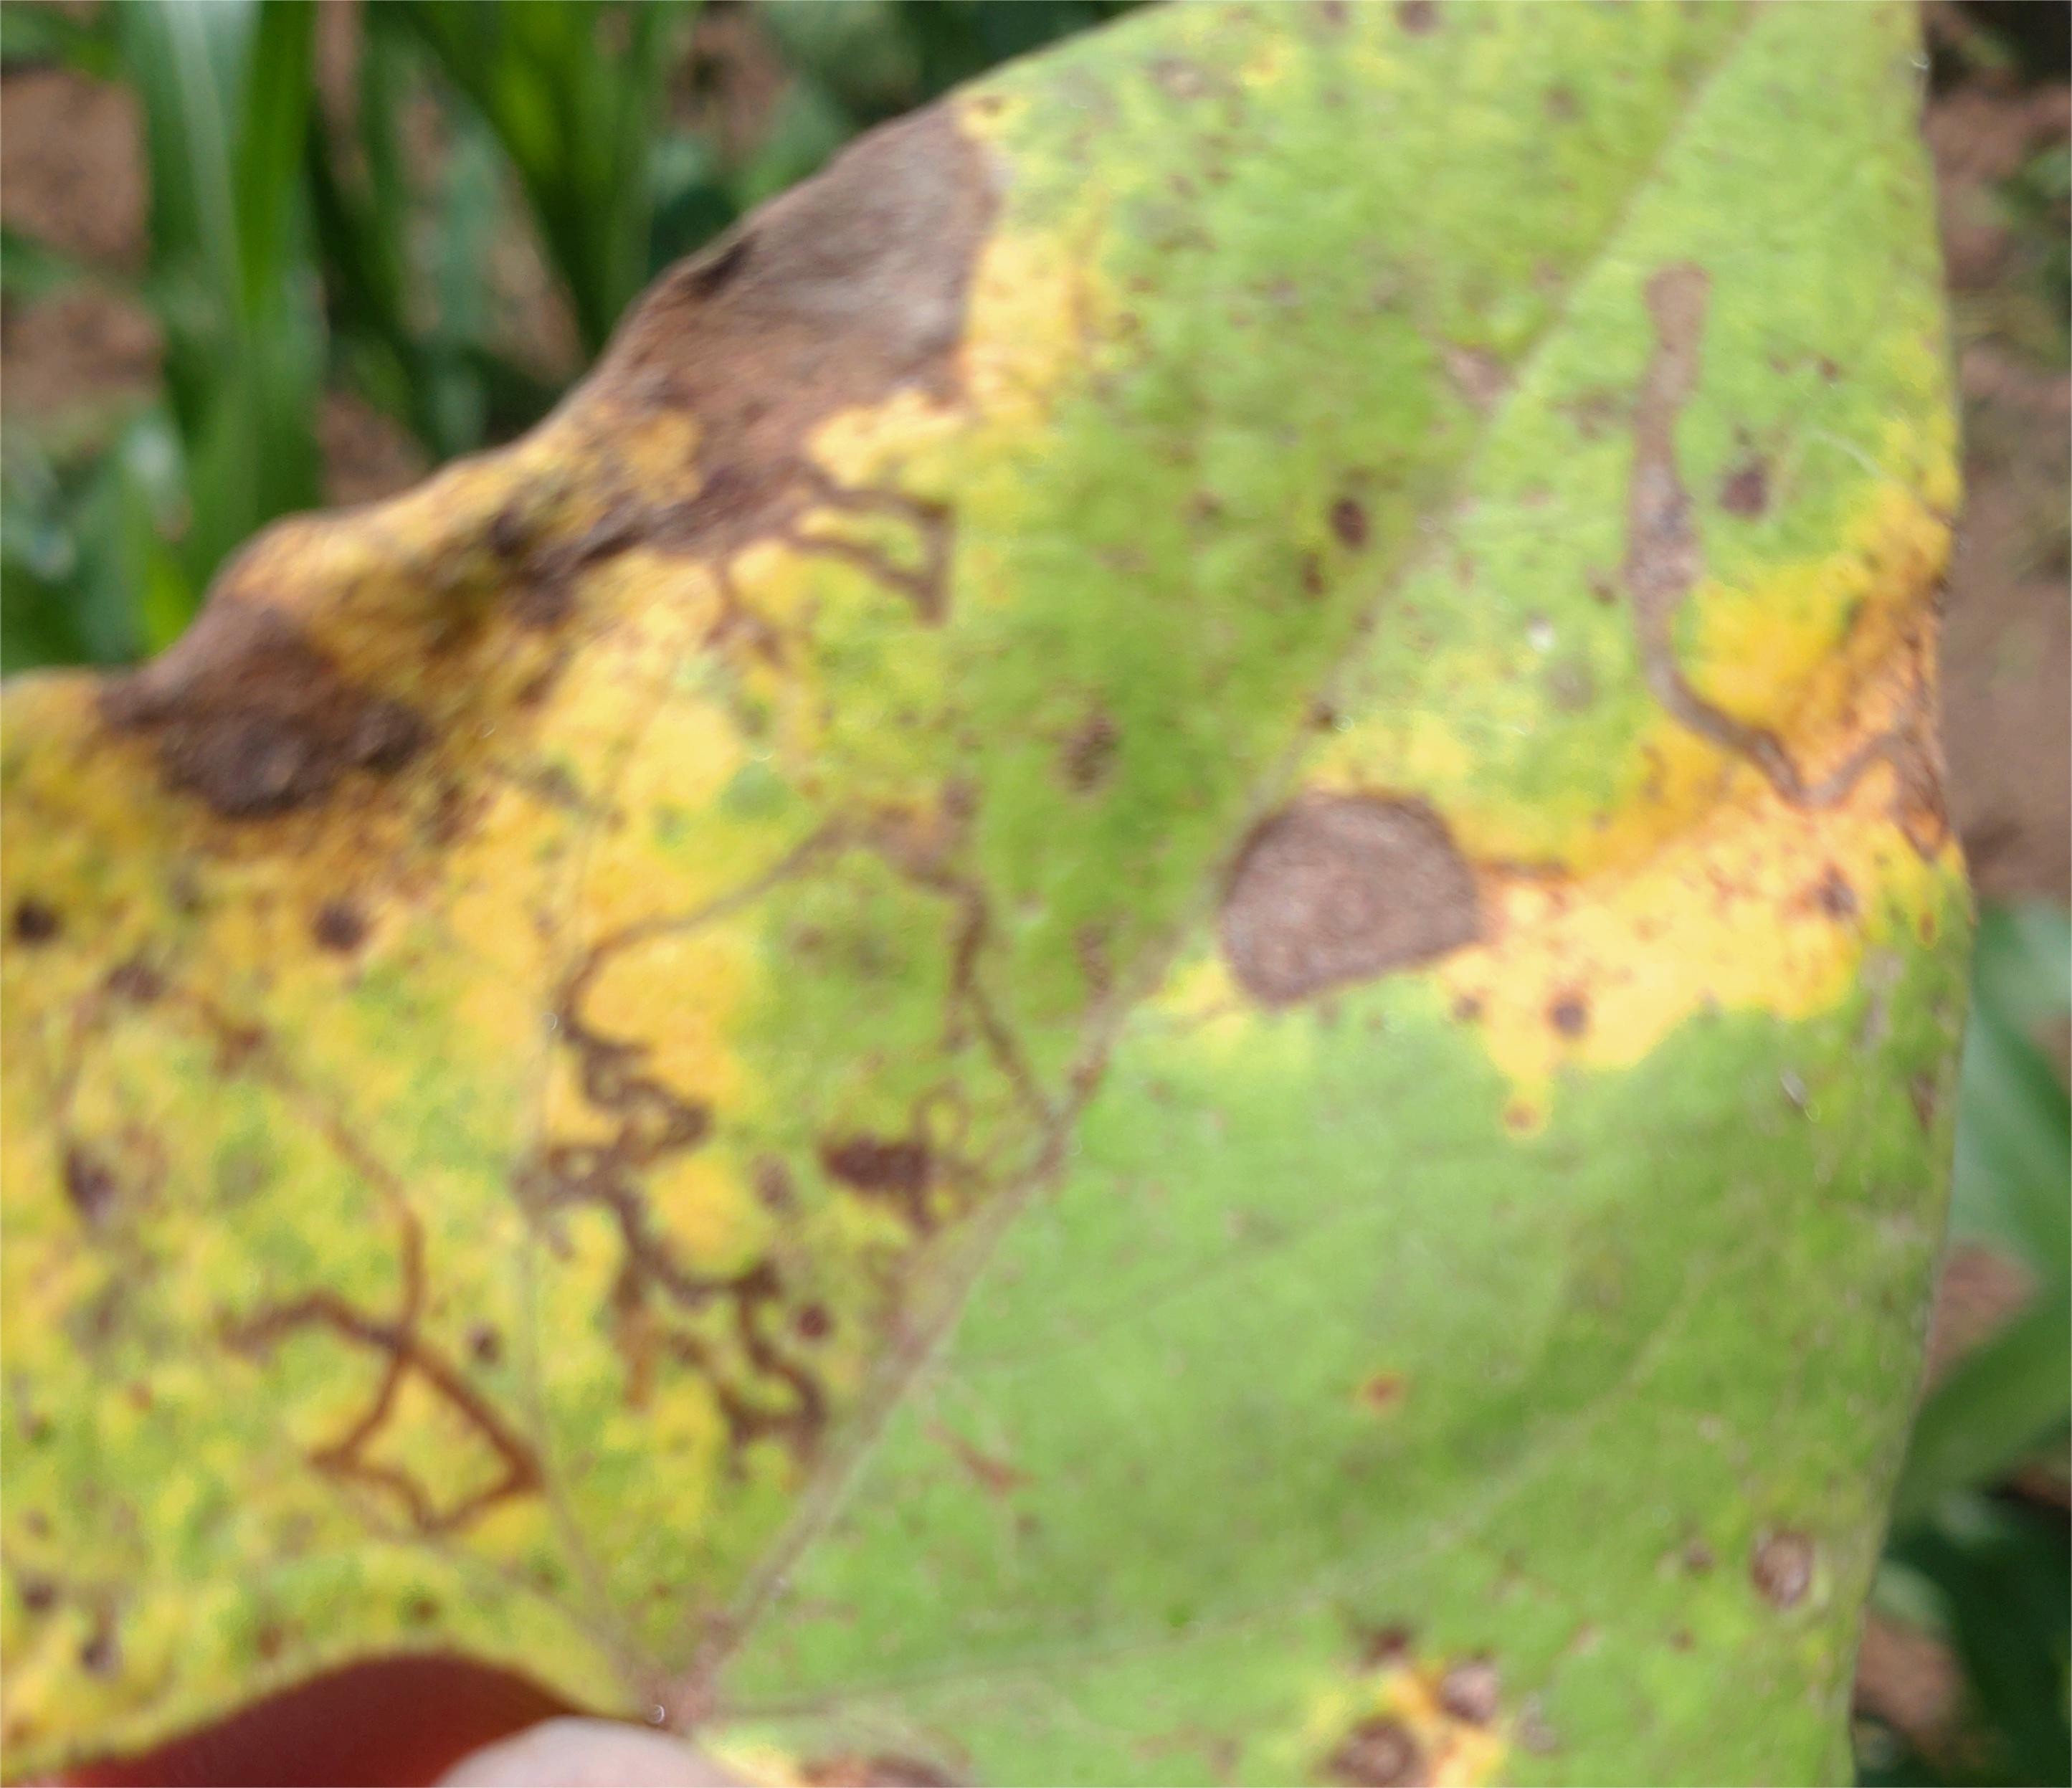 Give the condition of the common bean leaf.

anthracnose
